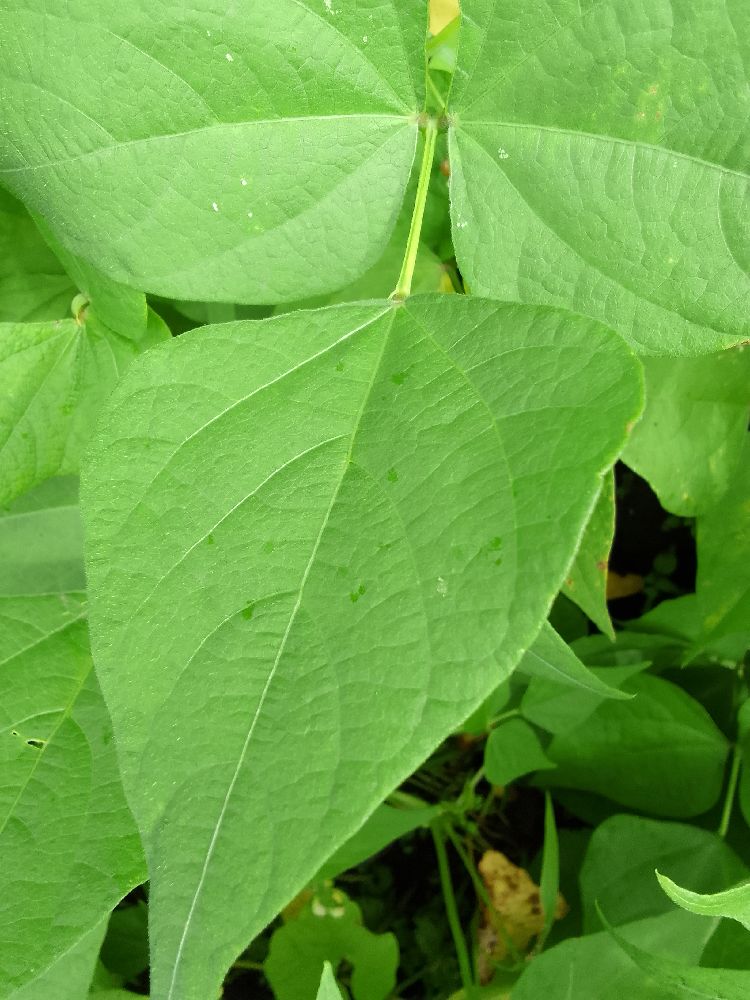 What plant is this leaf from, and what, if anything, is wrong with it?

common bean, healthy
